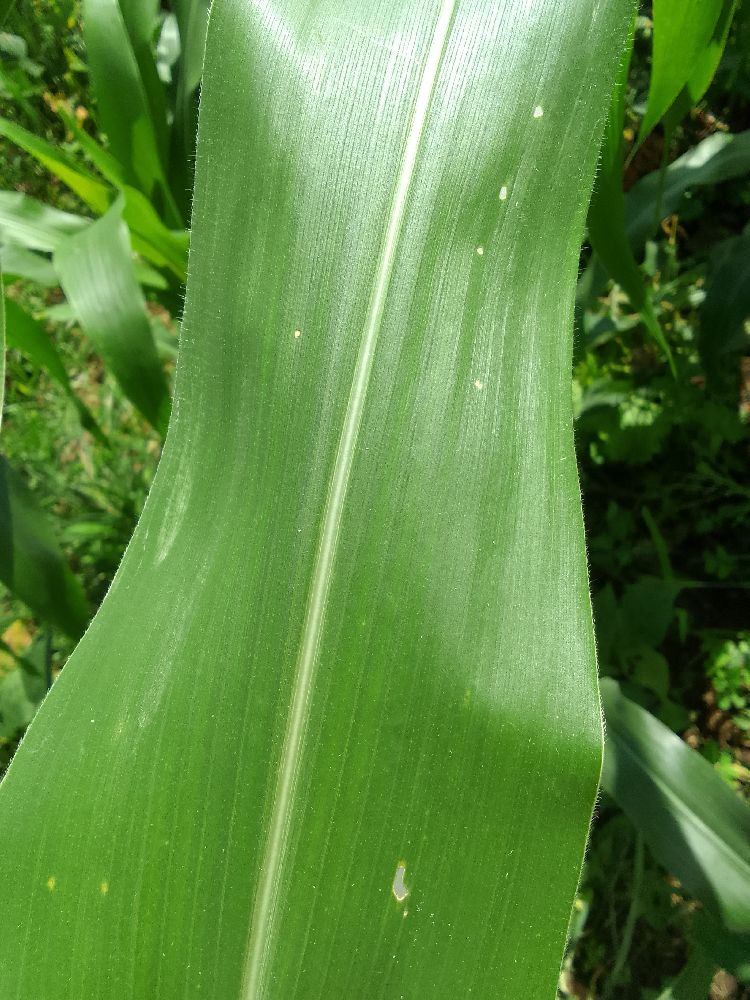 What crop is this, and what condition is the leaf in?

maize, healthy
